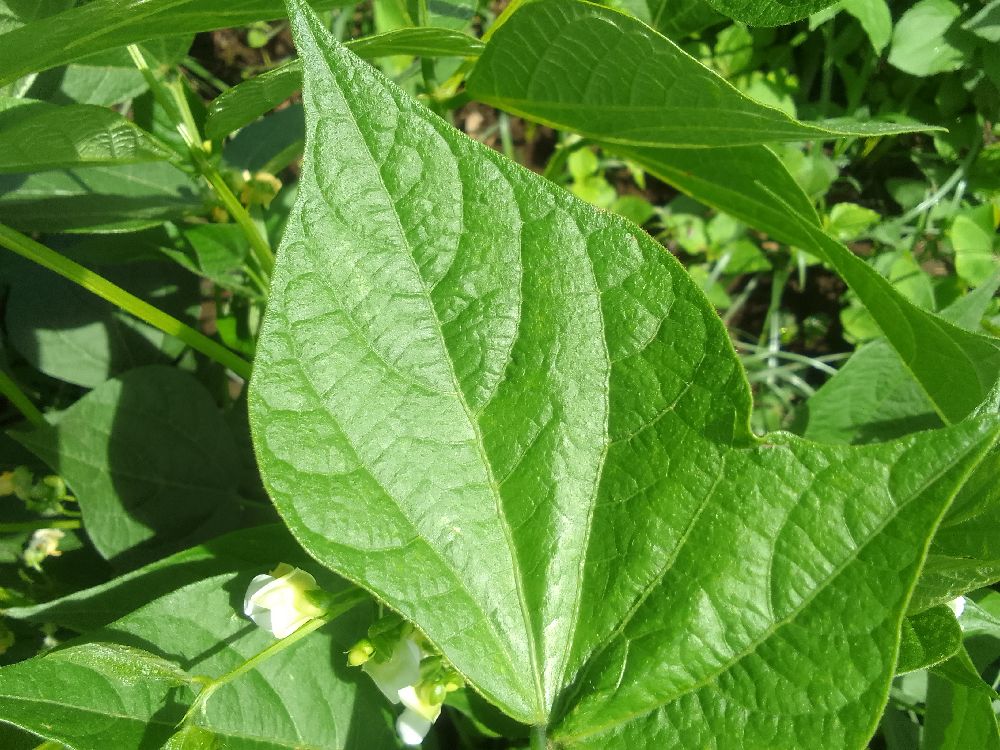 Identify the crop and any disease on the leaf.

common bean, healthy
